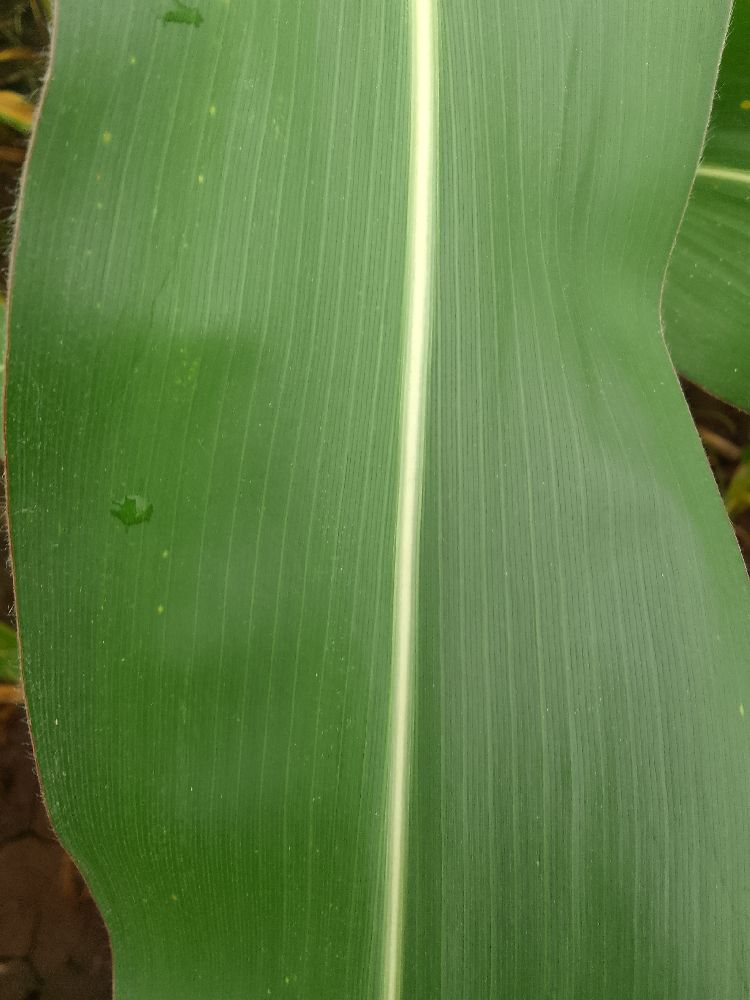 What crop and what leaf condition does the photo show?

maize, healthy
